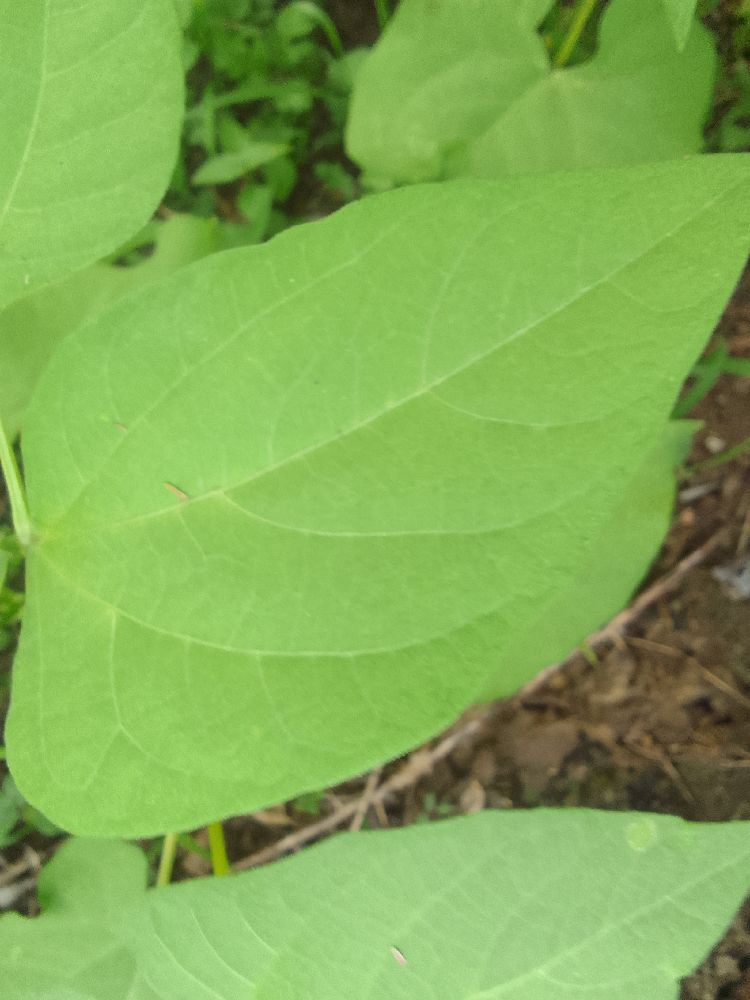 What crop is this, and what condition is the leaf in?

common bean, healthy
